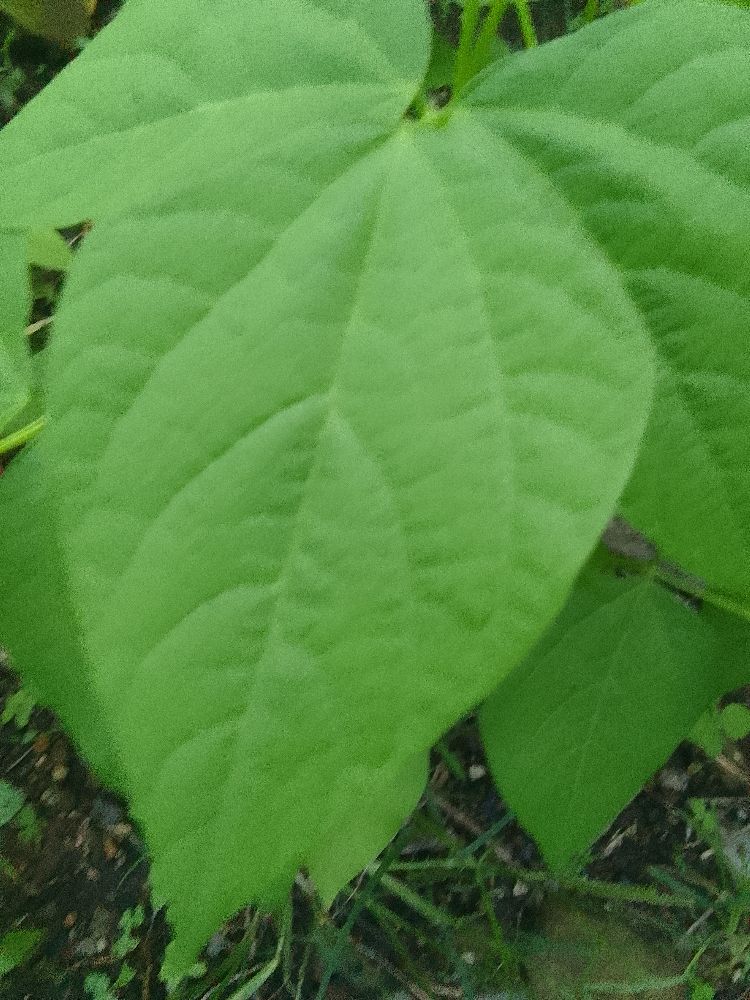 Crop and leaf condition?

common bean, healthy
